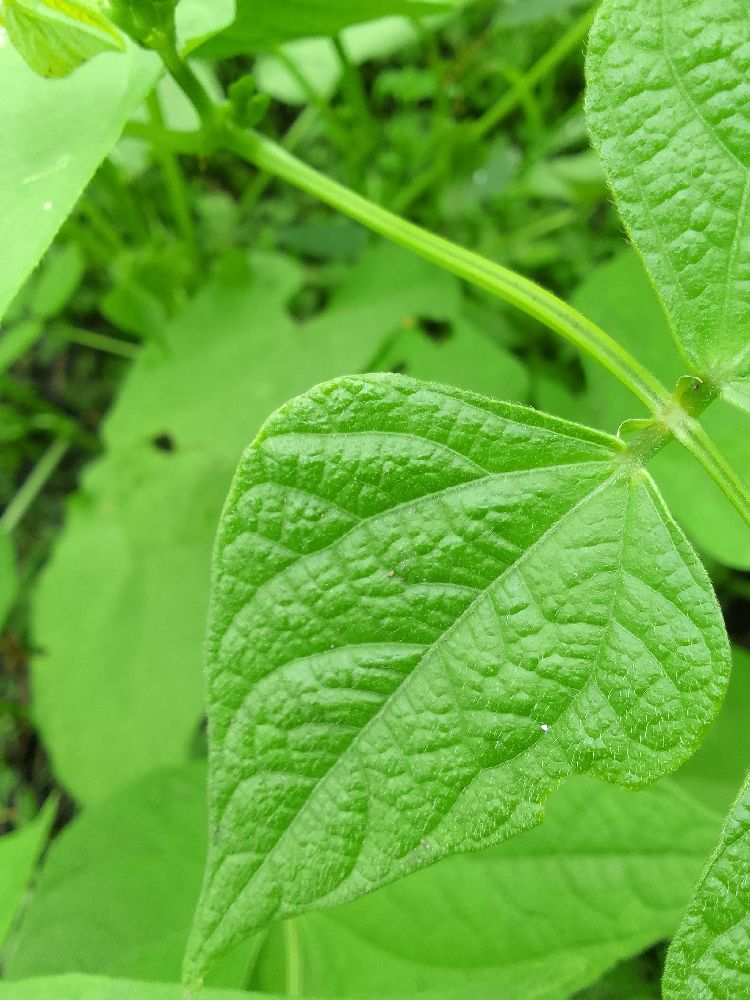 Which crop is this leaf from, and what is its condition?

common bean, healthy
